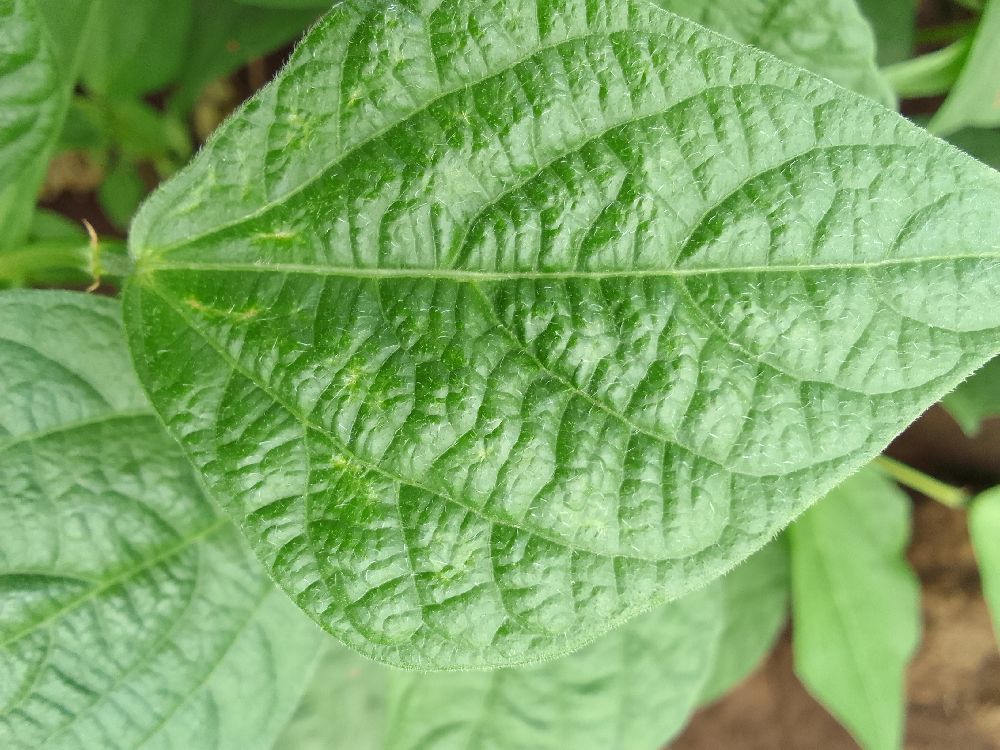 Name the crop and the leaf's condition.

common bean, healthy
